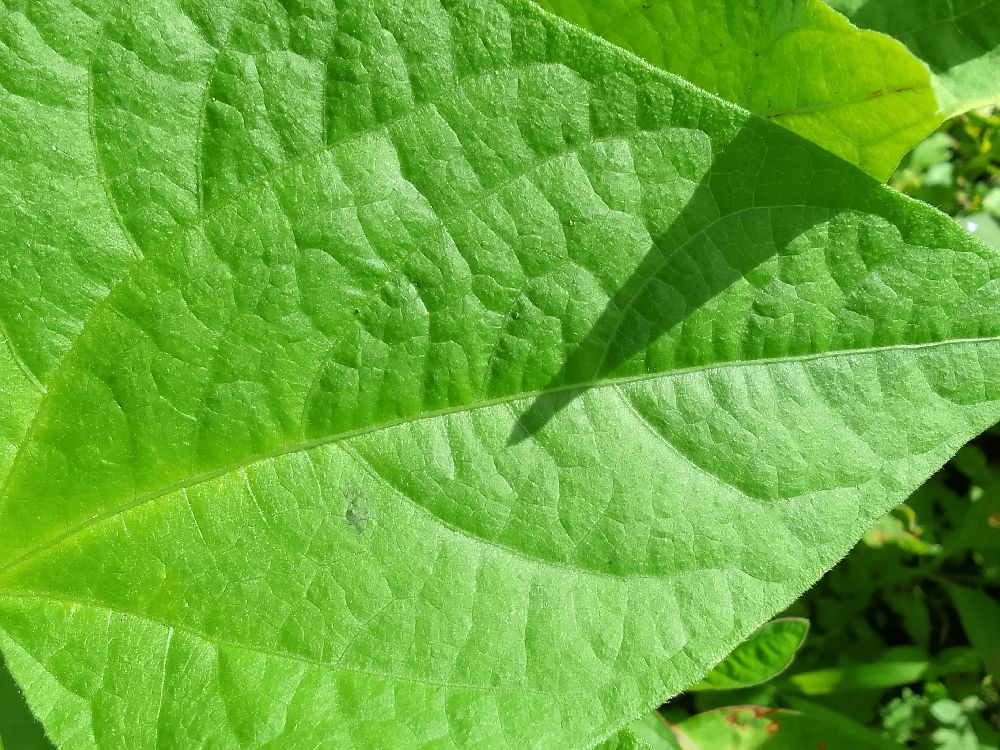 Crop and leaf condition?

common bean, healthy
